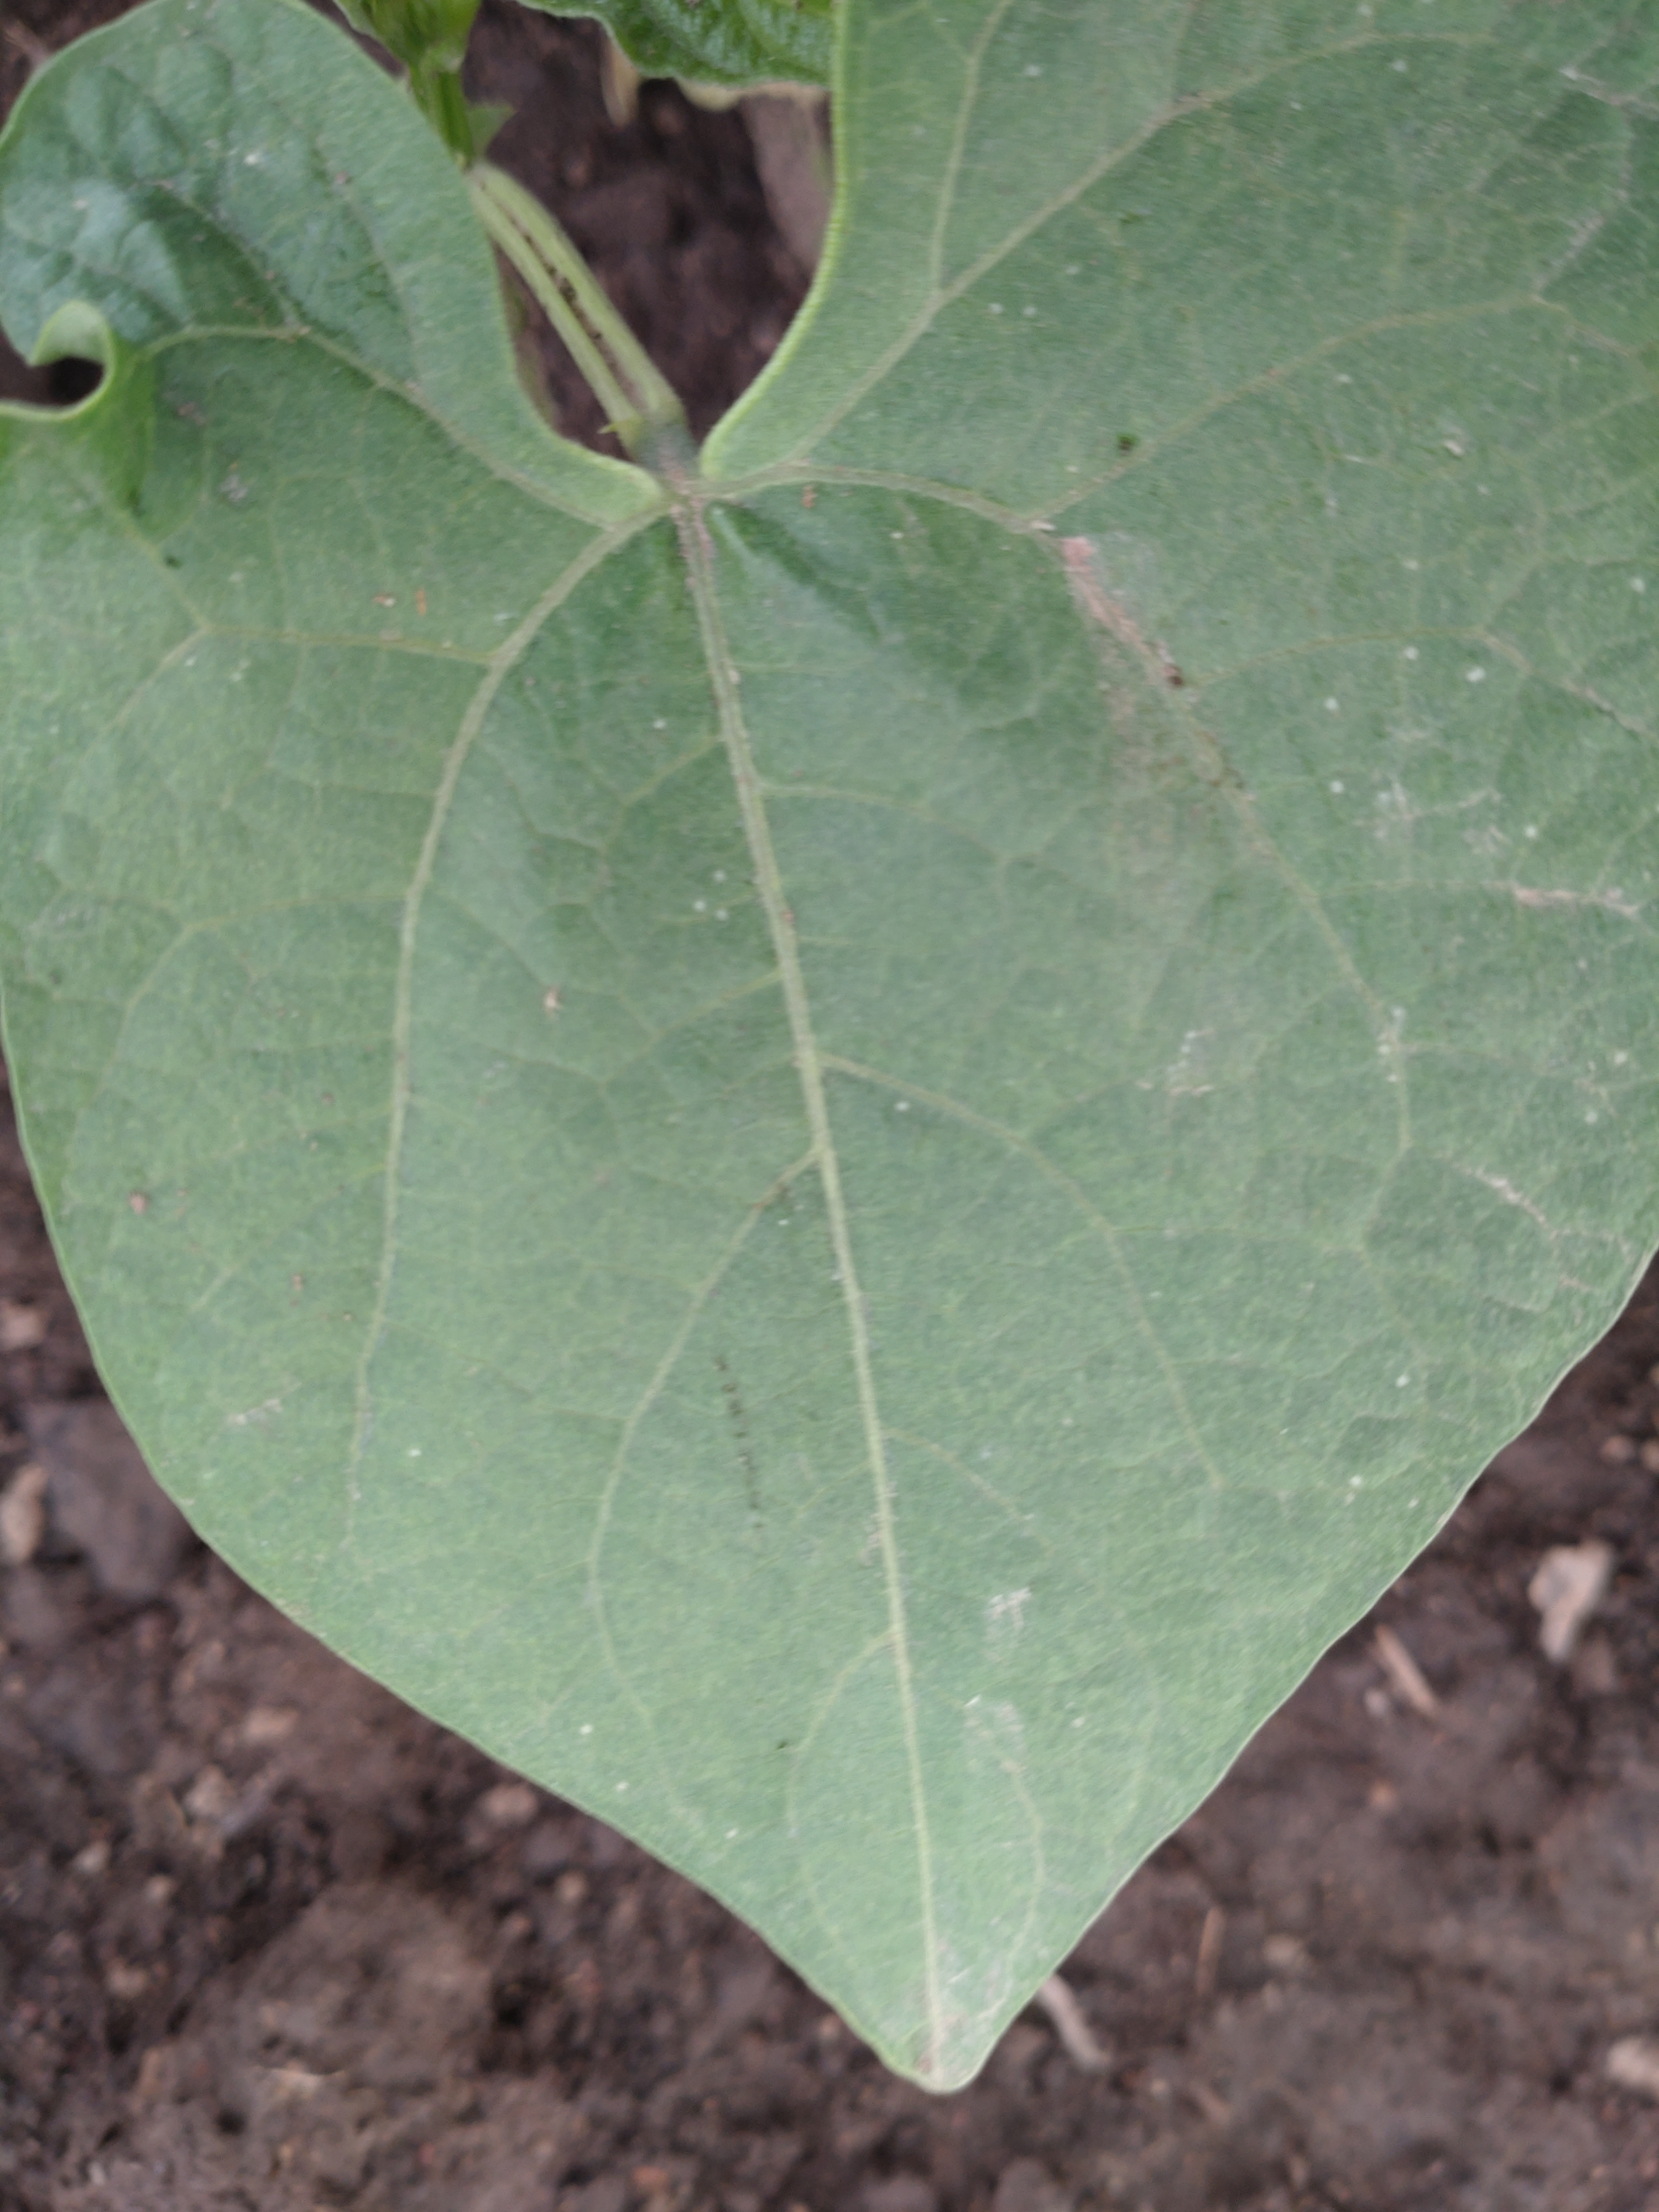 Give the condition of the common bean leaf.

healthy
